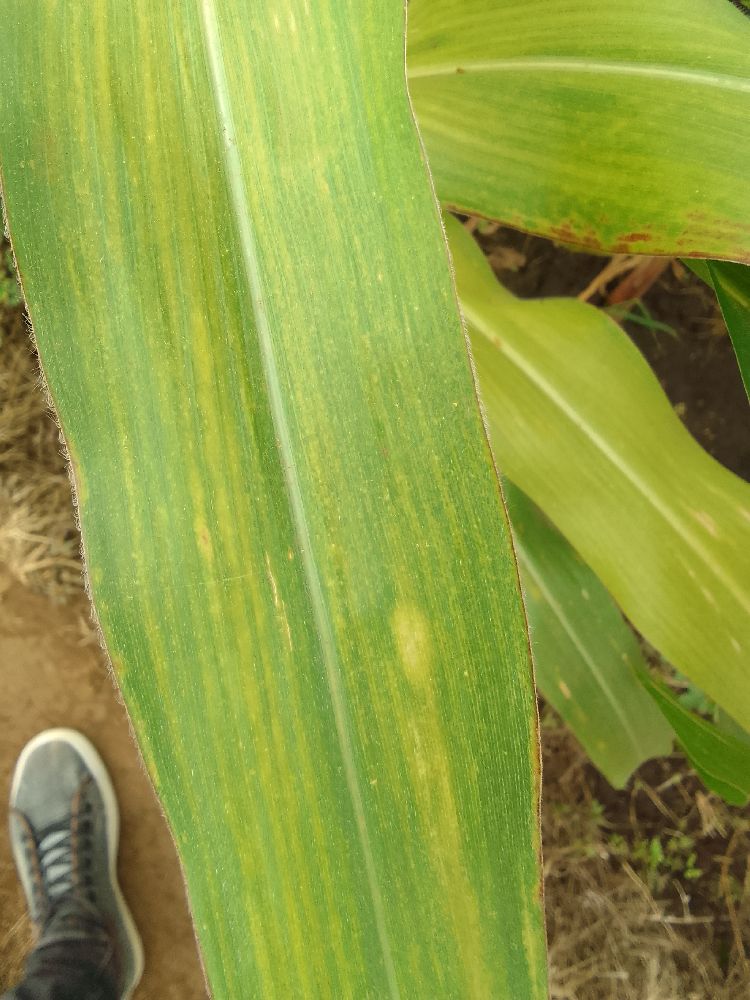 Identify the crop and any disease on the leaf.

maize, maize lethal necrosis
